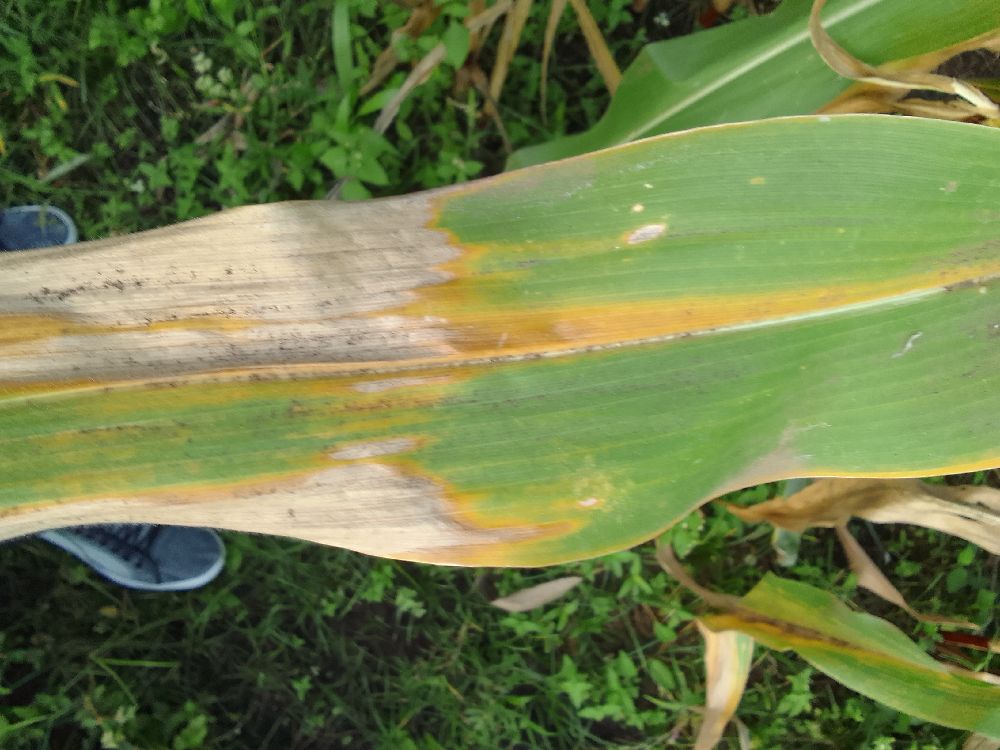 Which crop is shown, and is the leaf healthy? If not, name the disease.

maize, maize lethal necrosis
